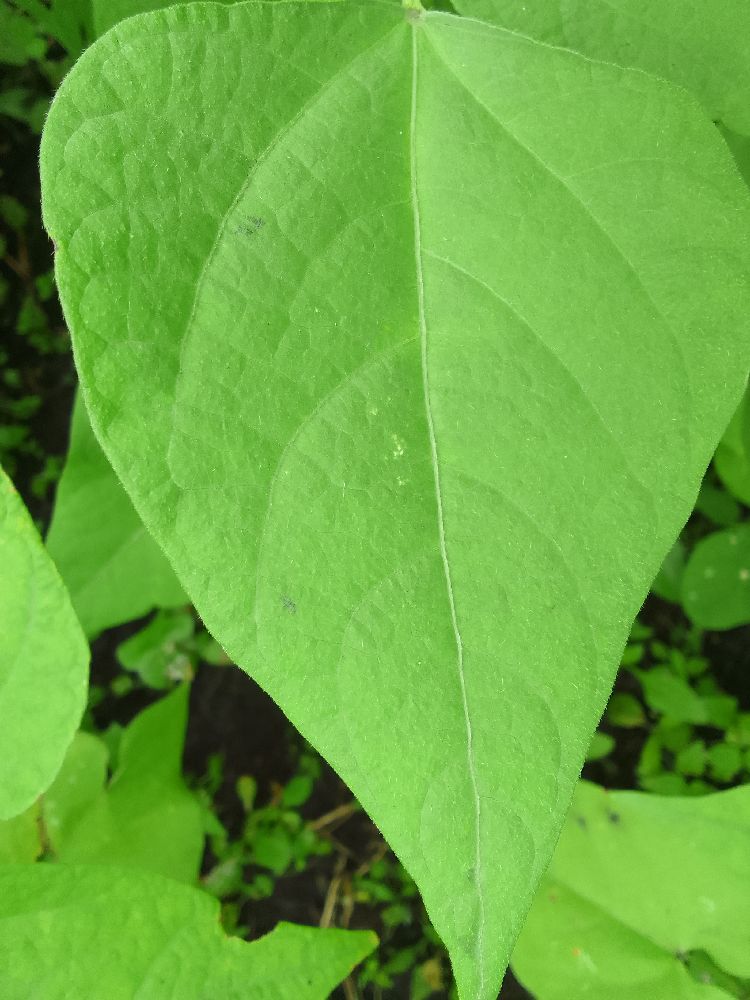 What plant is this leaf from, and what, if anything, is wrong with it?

common bean, healthy
